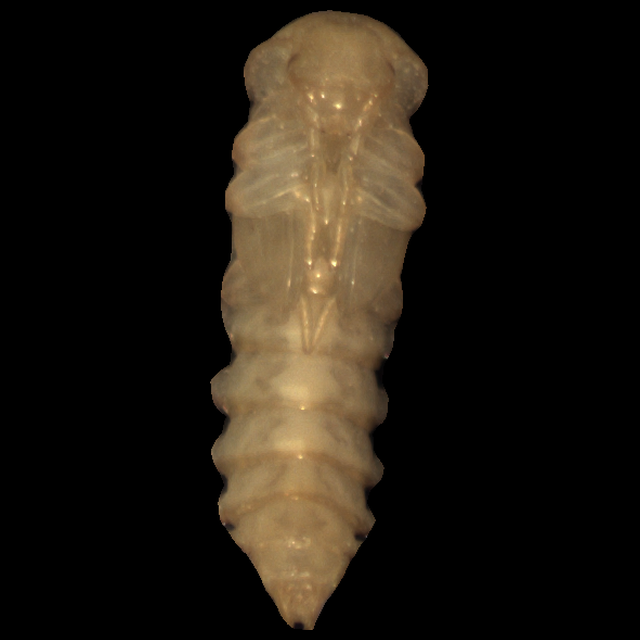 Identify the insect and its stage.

mealworm pupa
